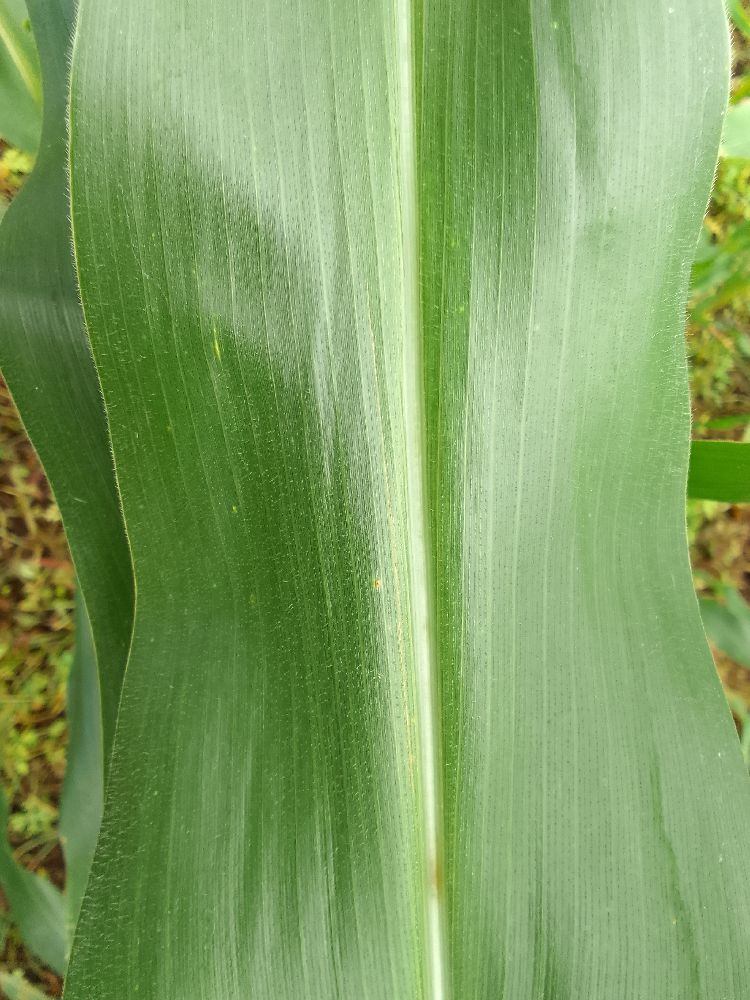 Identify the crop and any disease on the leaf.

maize, healthy
